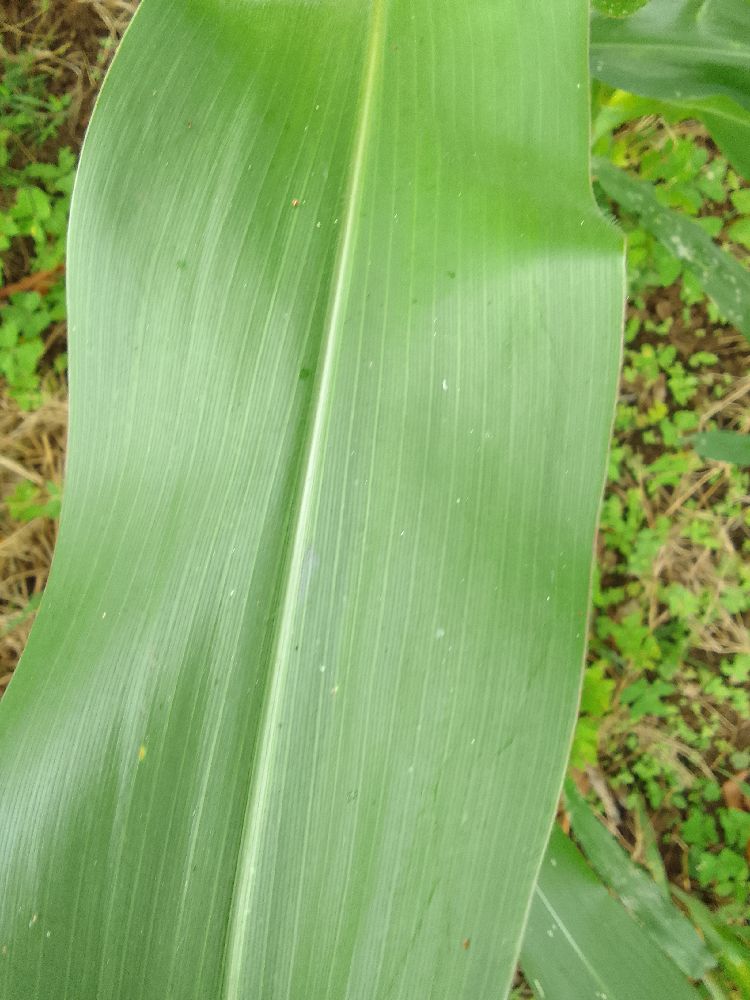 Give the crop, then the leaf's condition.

maize, healthy
